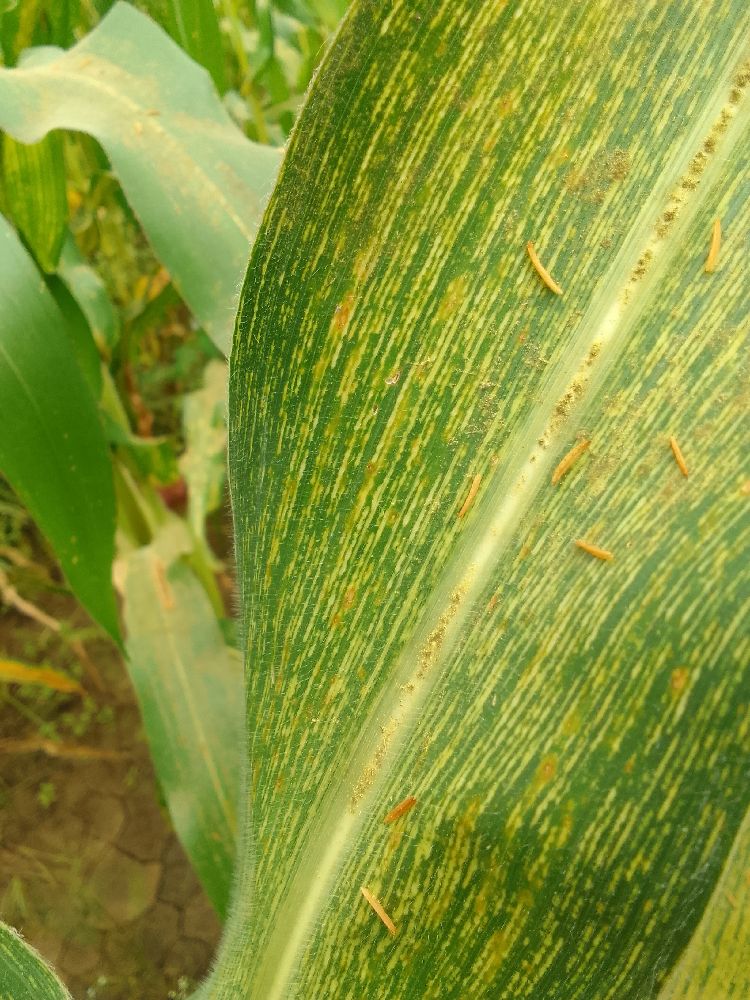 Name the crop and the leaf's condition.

maize, maize streak virus
